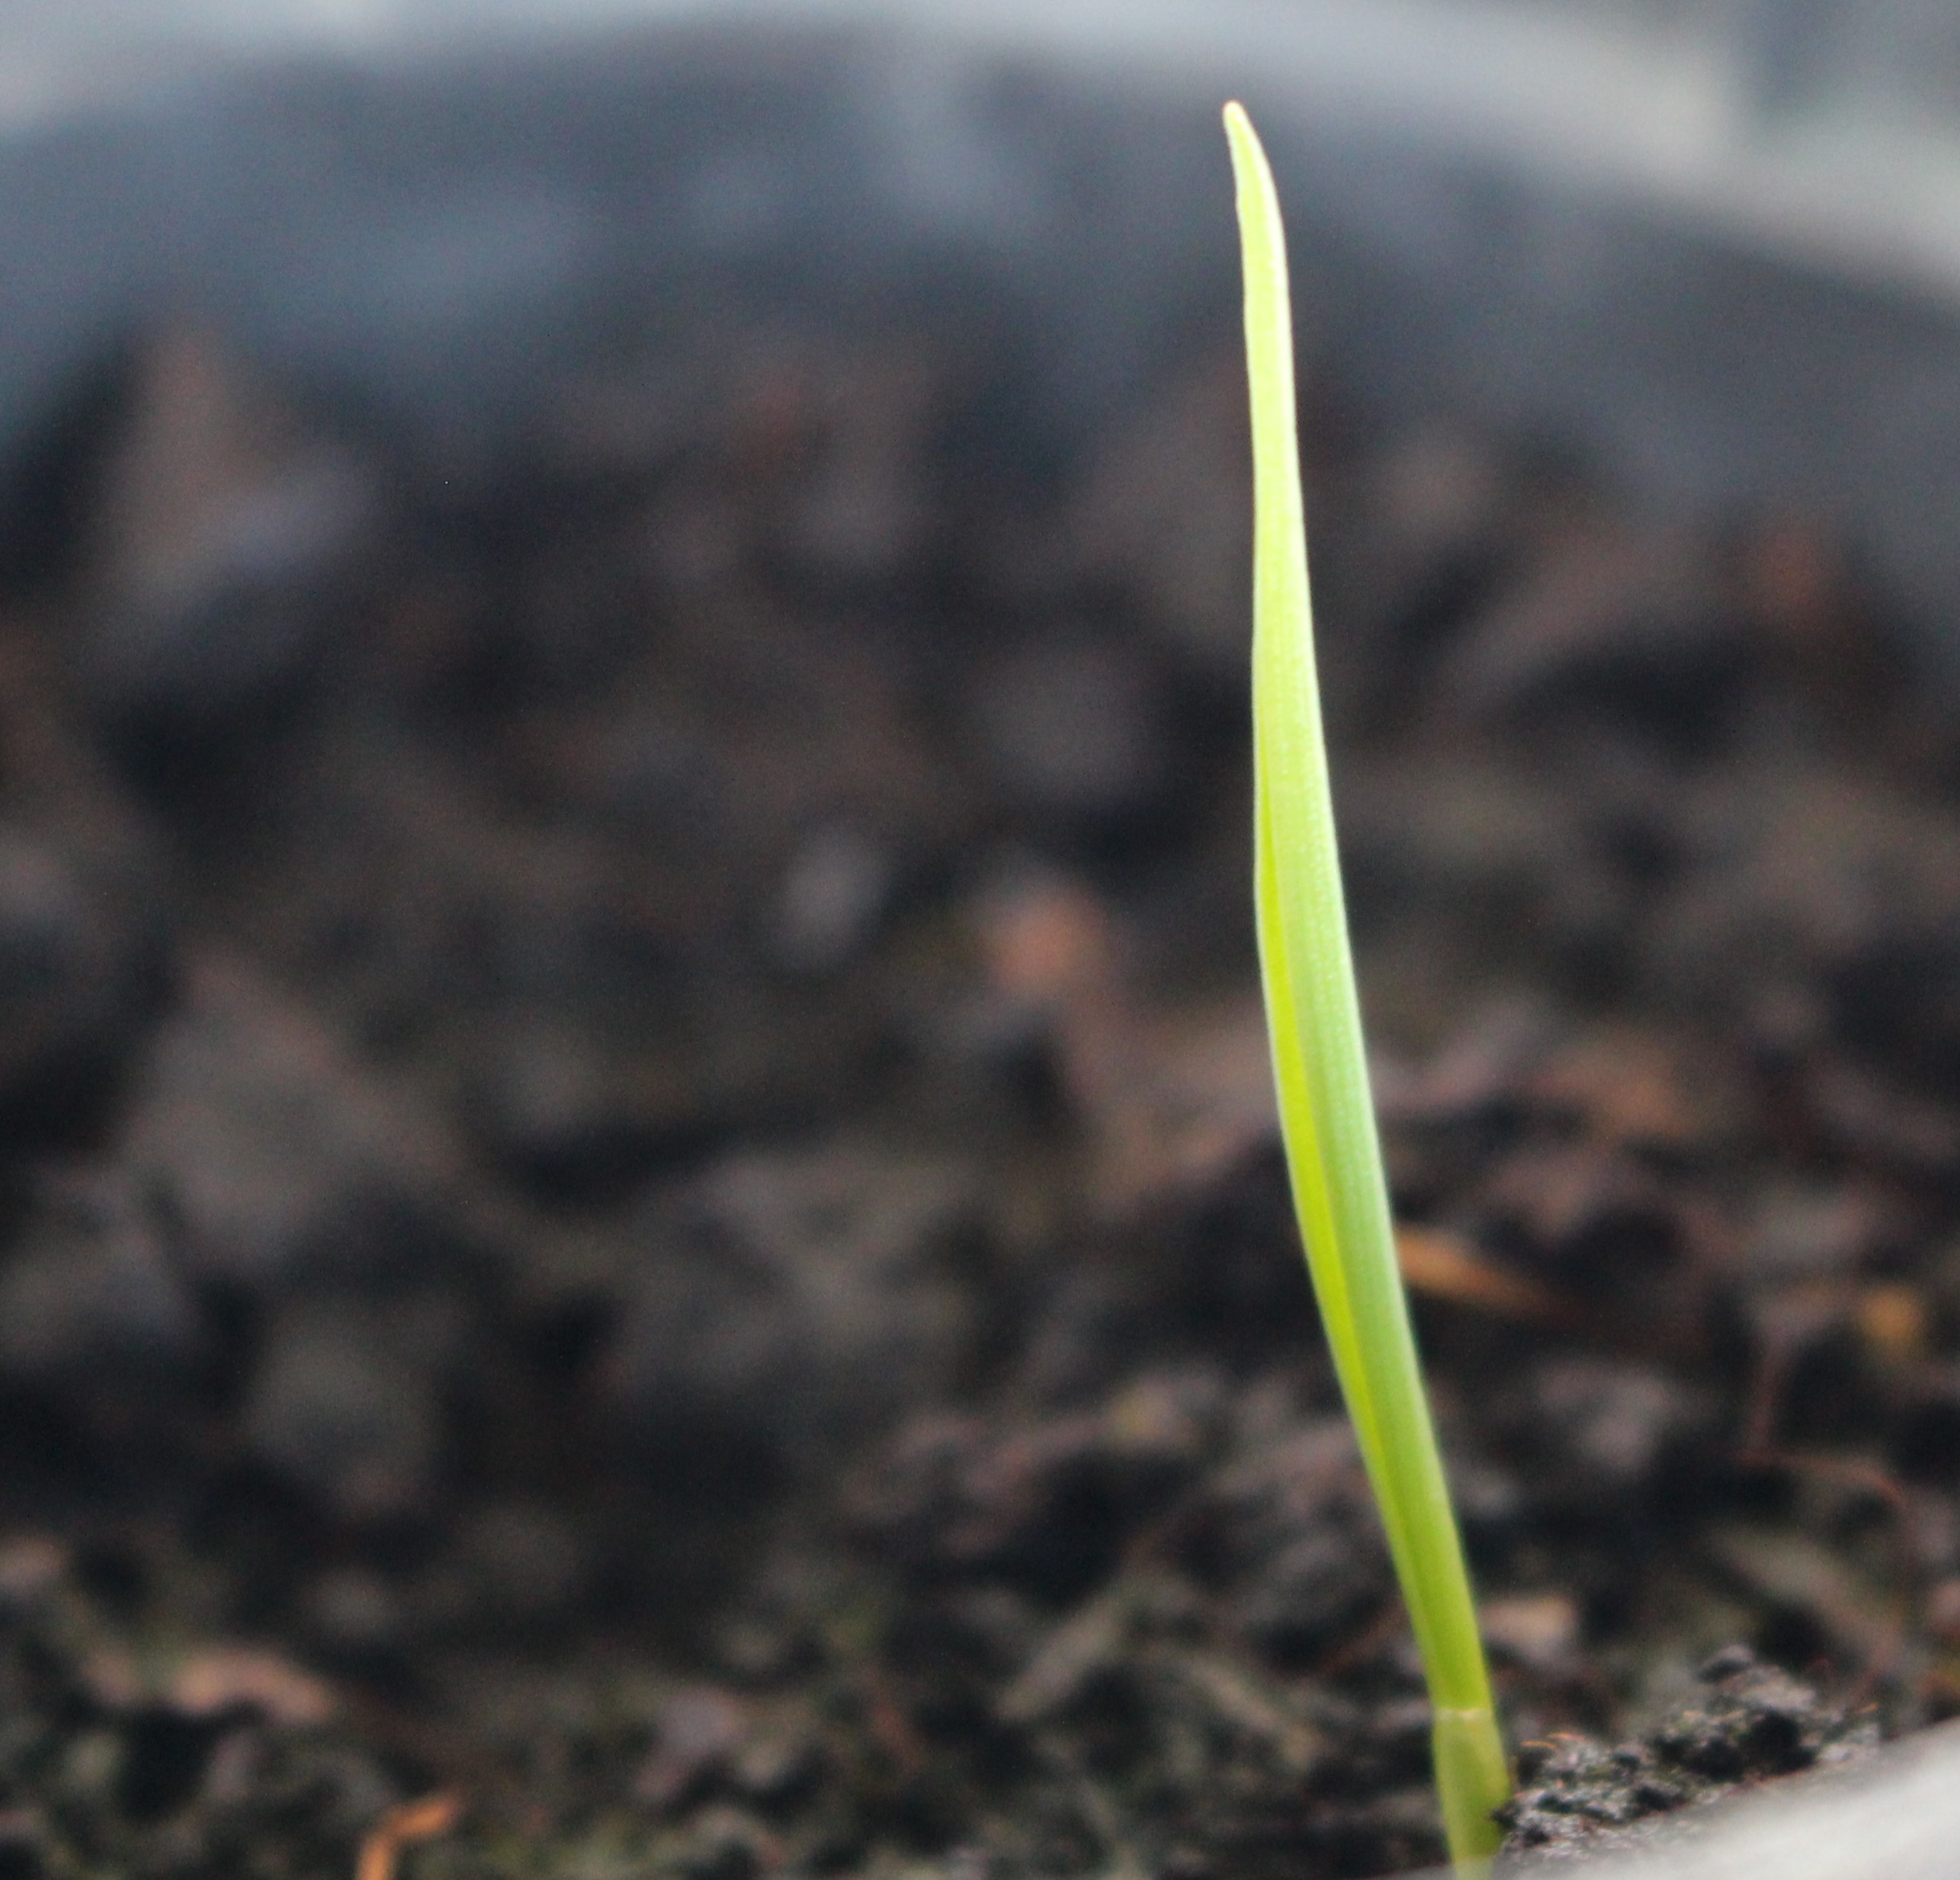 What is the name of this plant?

Avena sterilis
